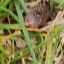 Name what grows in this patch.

grass
